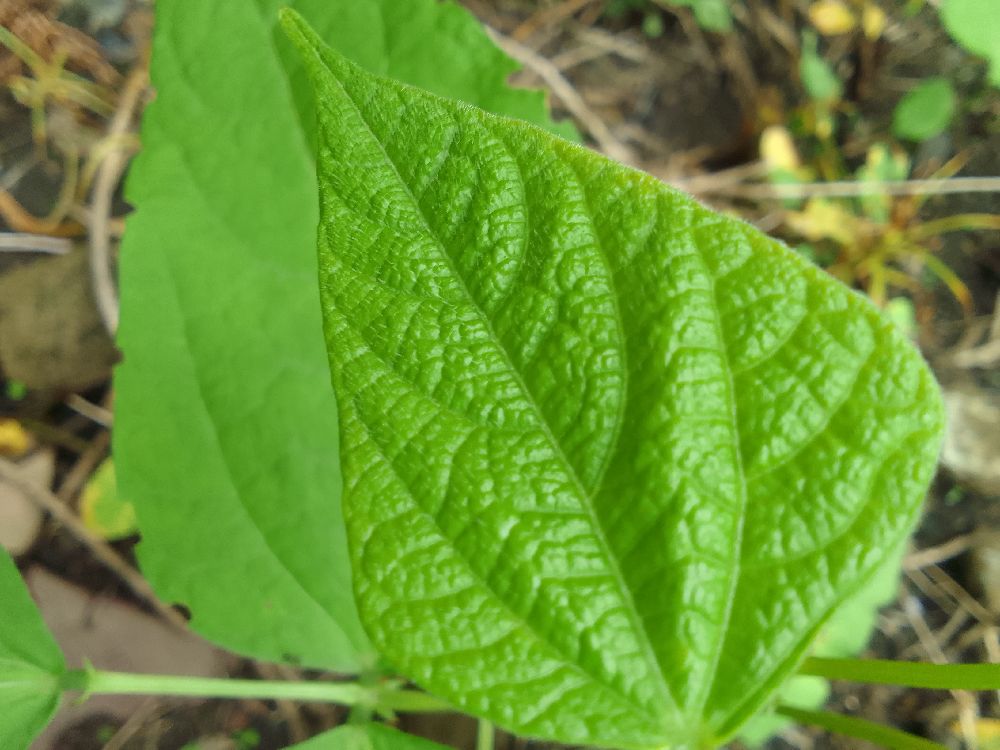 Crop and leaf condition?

common bean, healthy
